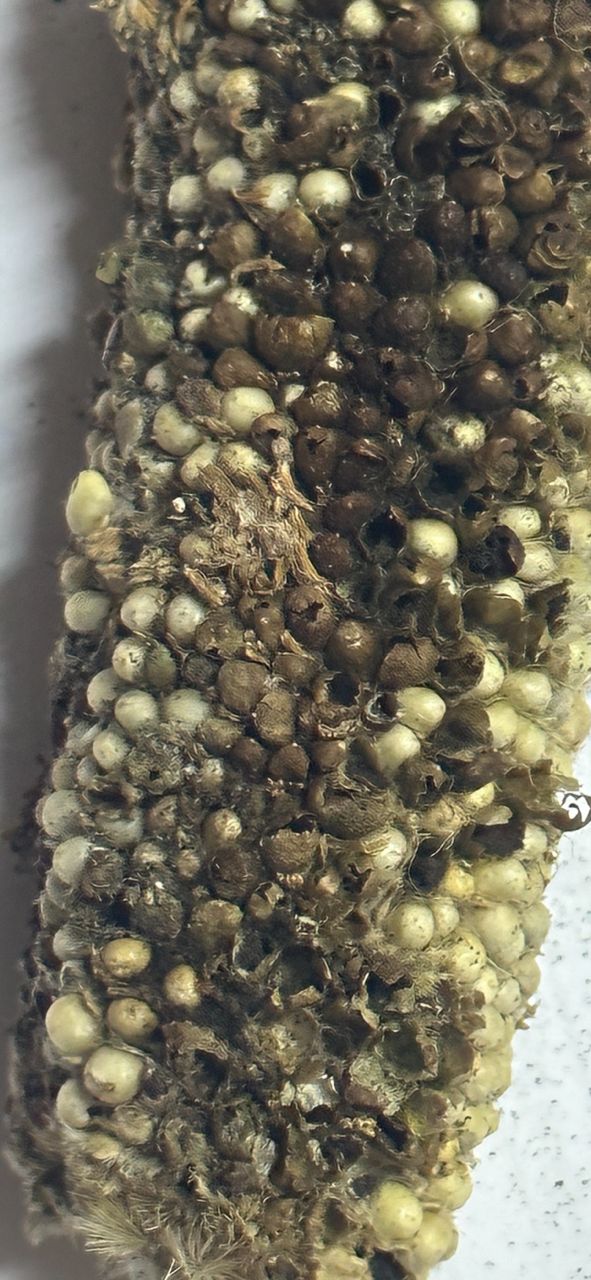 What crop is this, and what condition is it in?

pearl millet, smut
